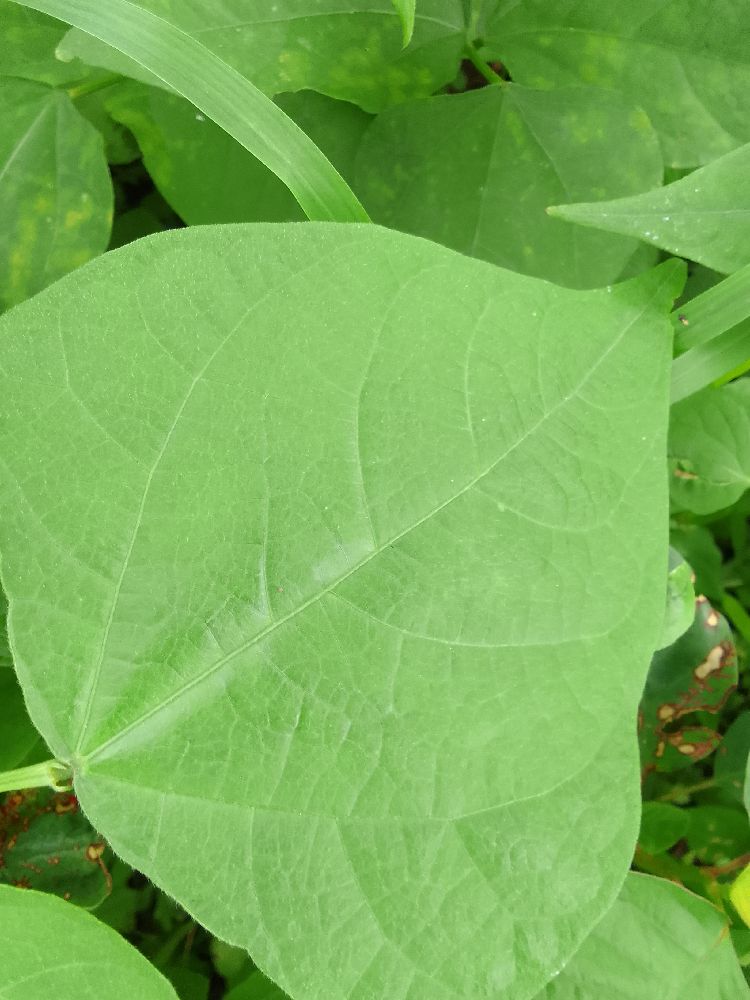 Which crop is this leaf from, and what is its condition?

common bean, healthy
